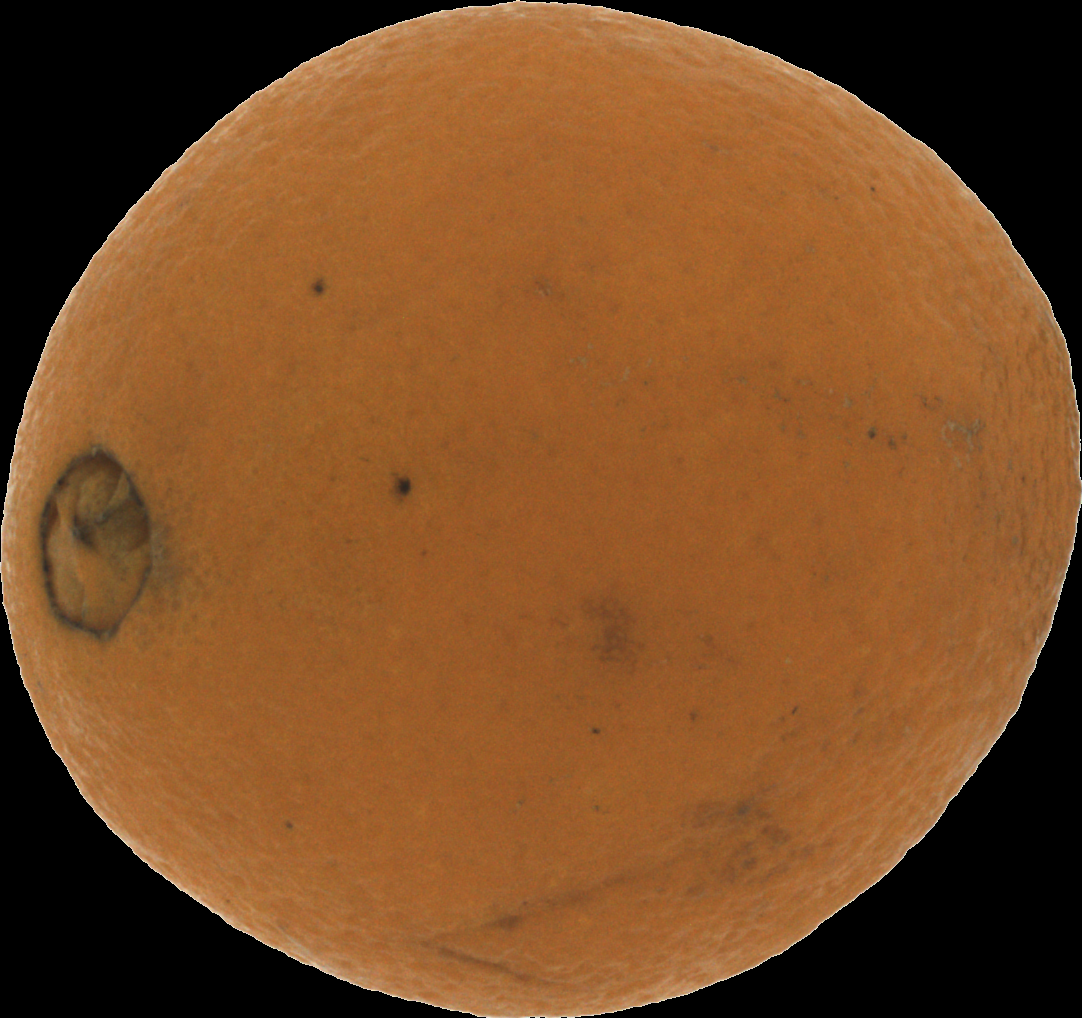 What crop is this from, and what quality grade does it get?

orange, bad
